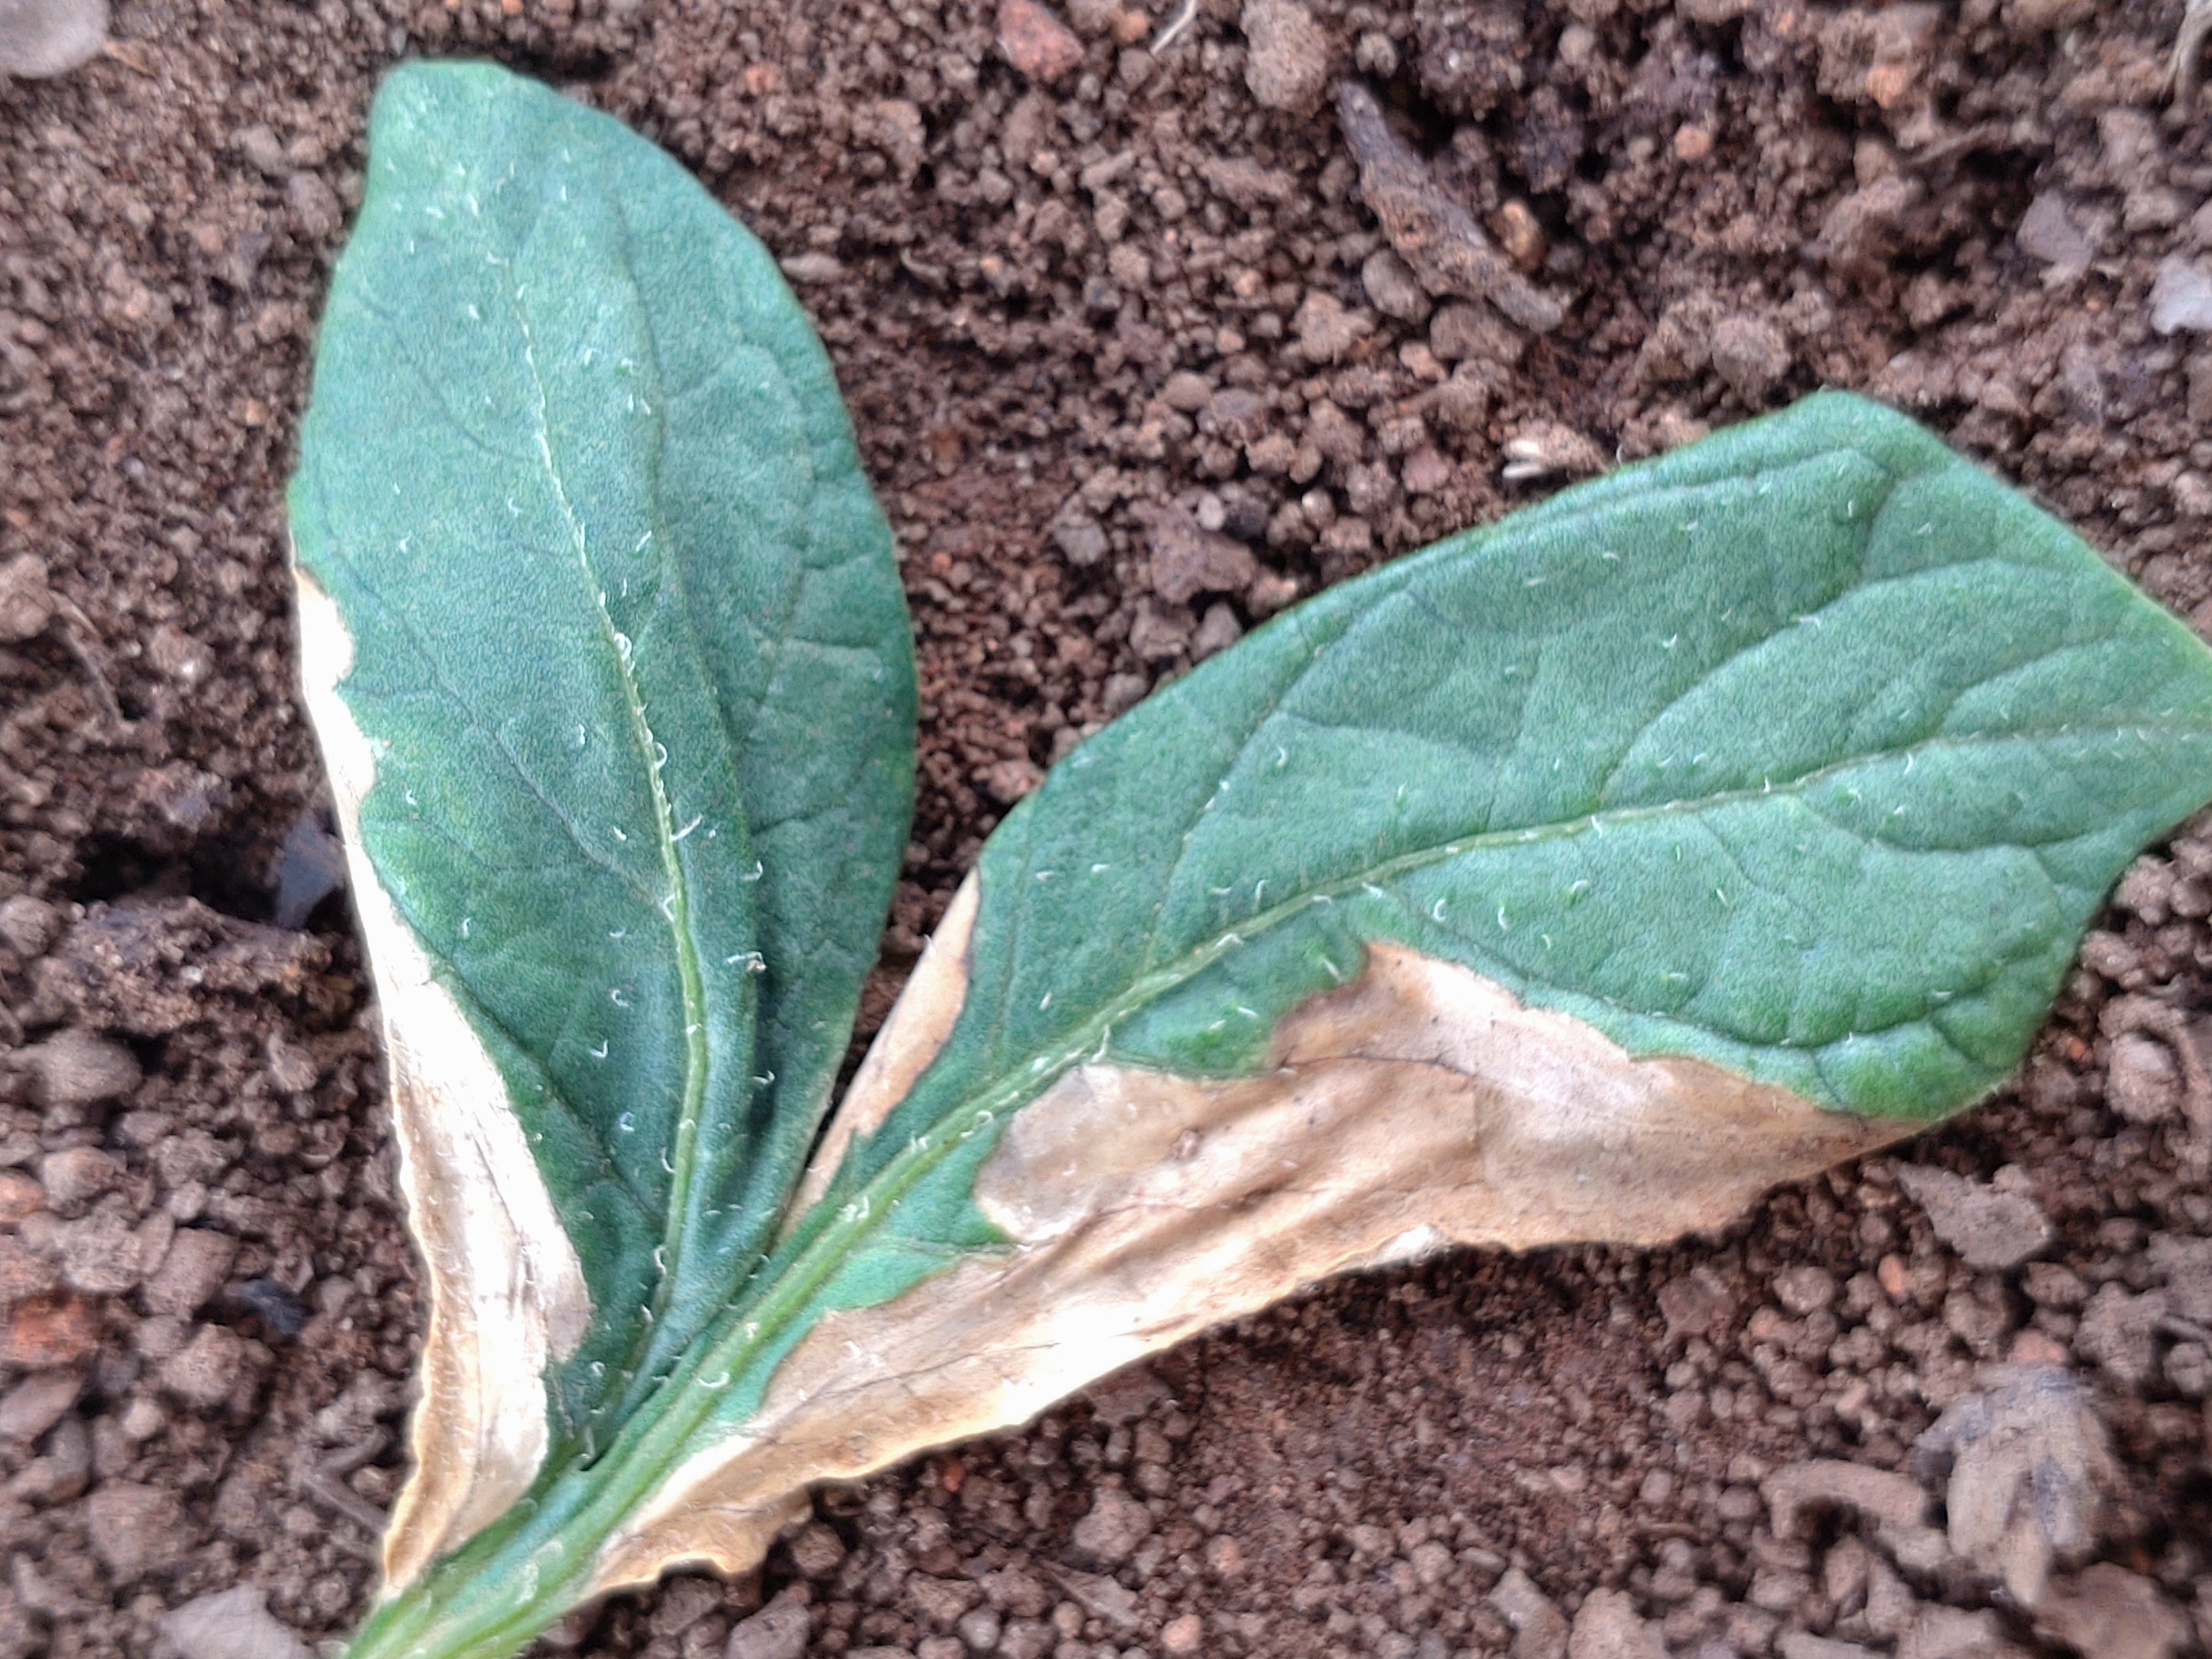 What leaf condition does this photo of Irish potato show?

early blight
